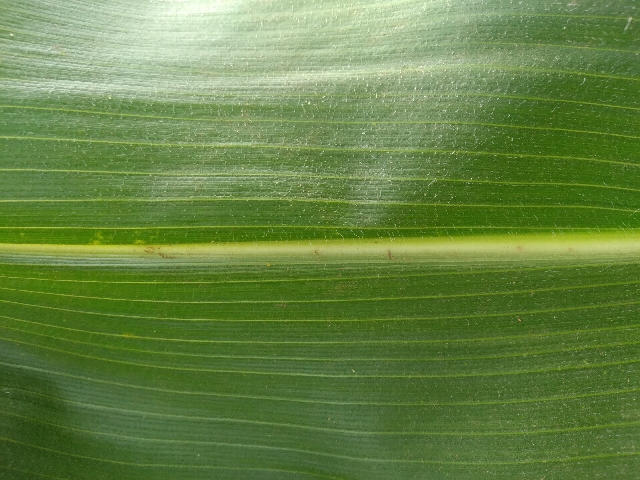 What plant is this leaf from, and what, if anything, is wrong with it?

maize, healthy
